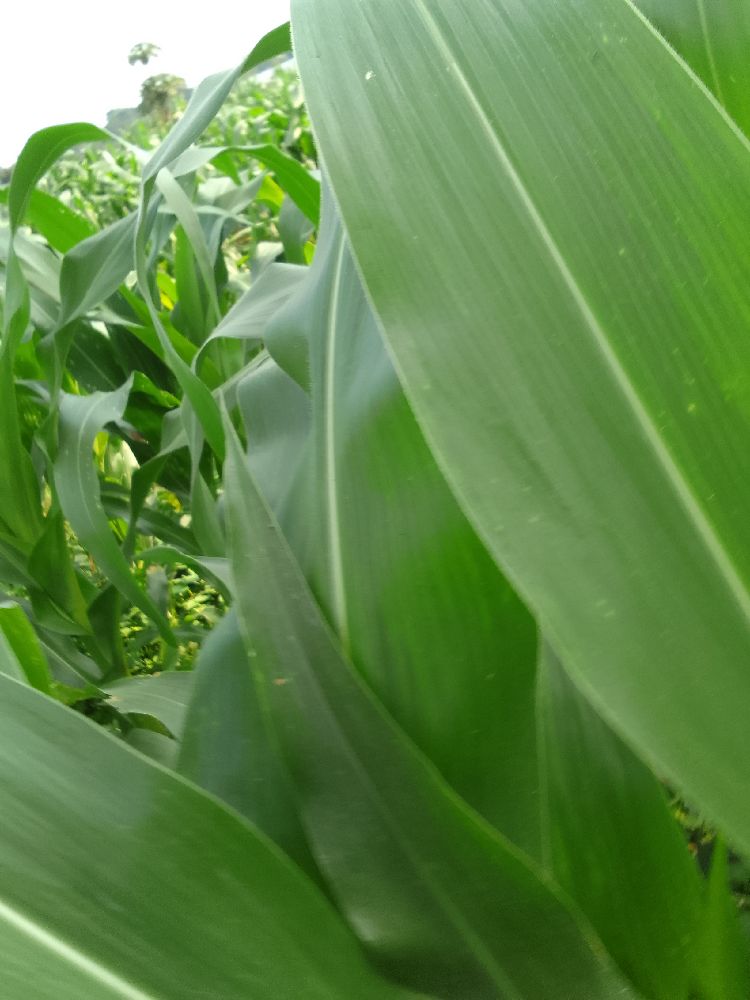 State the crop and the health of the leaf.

maize, healthy
